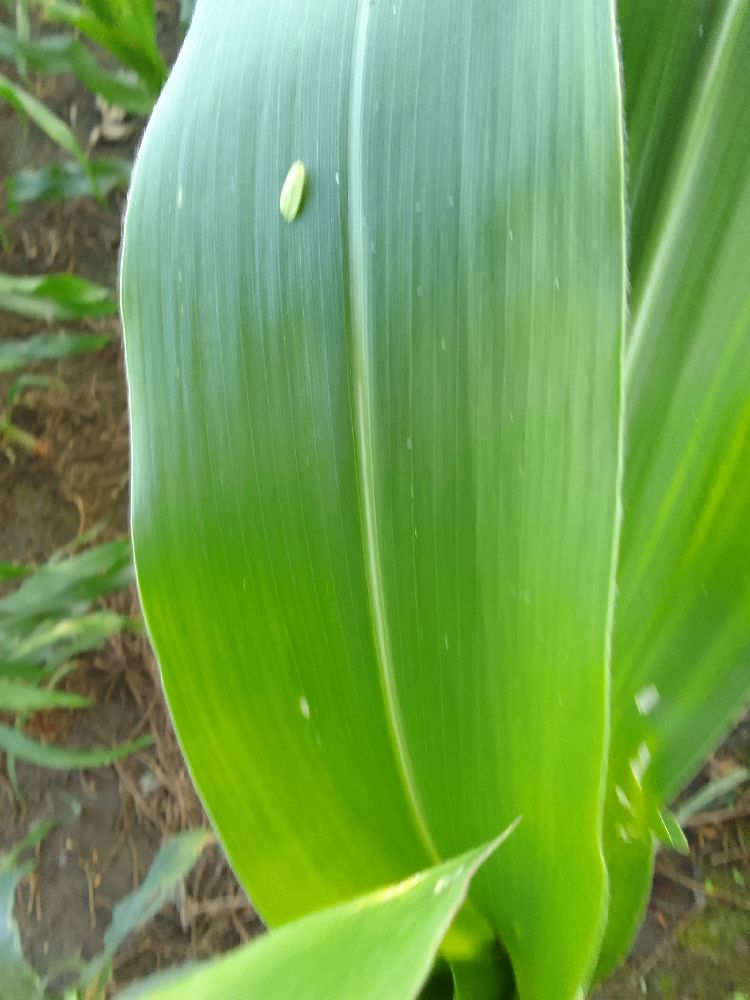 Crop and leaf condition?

maize, healthy
